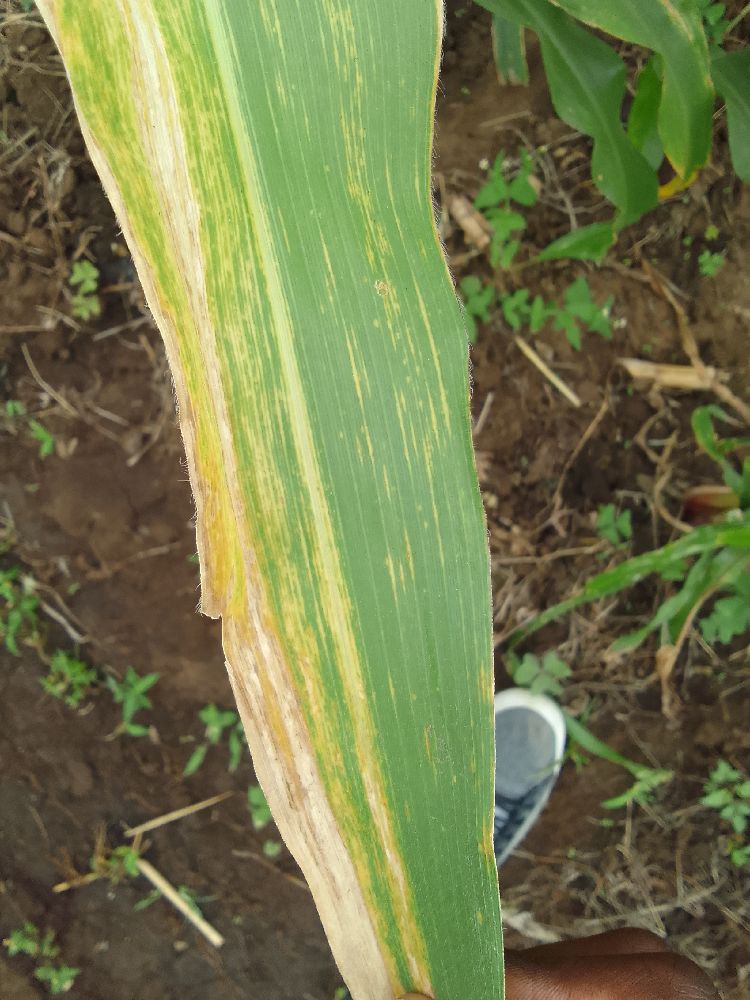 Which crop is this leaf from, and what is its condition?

maize, maize lethal necrosis
